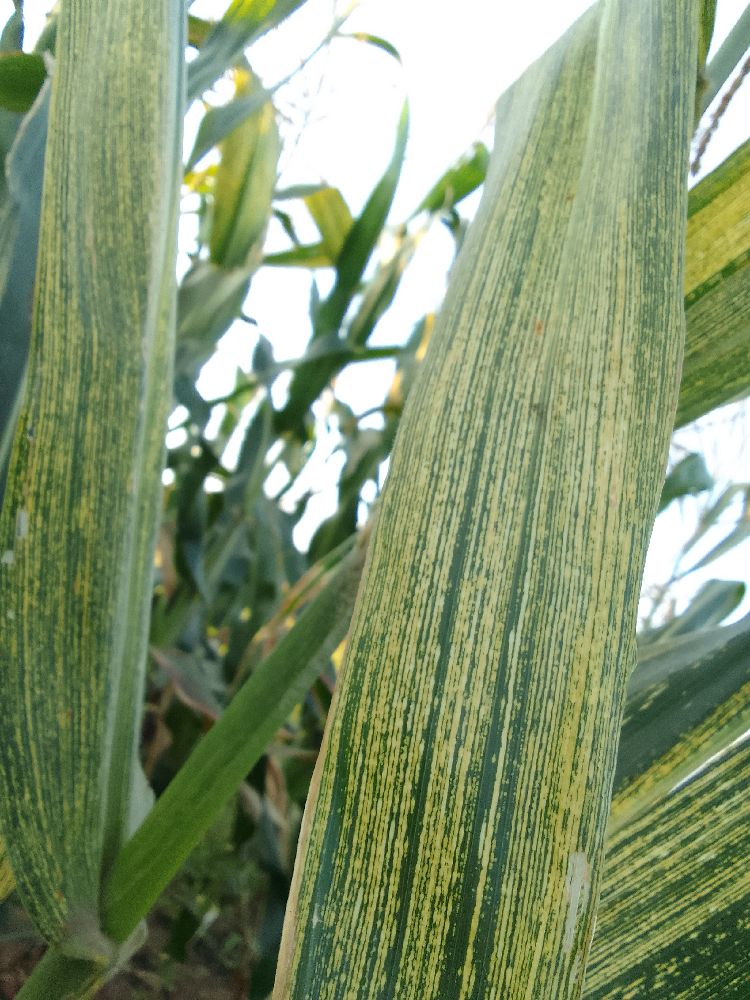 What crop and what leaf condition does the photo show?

maize, maize streak virus
